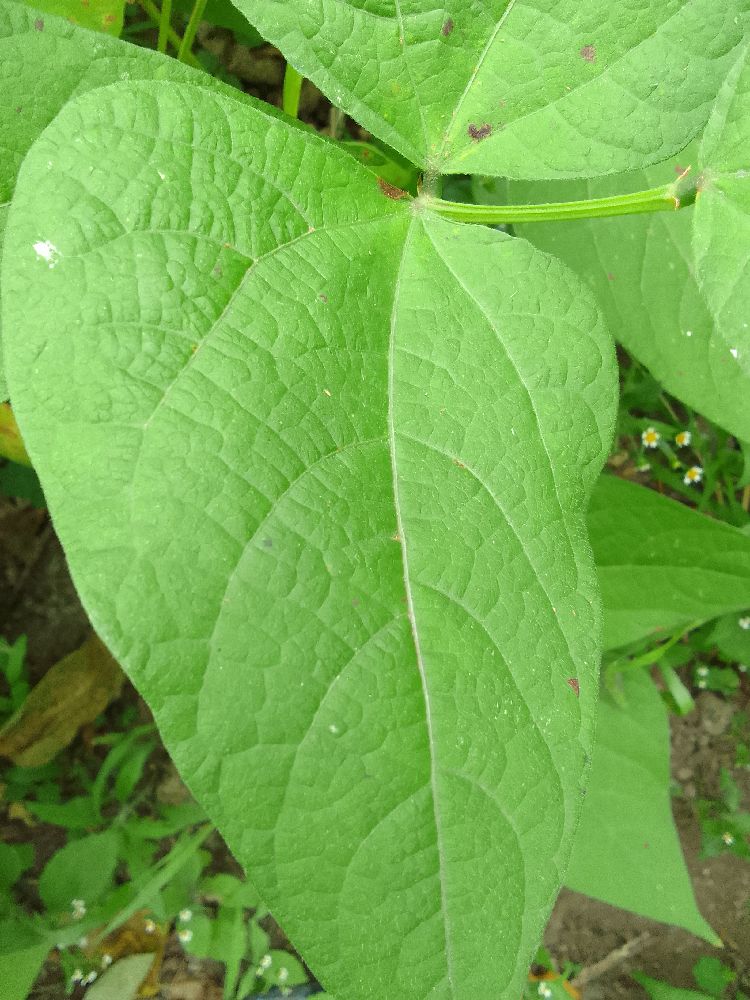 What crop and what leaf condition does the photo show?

common bean, healthy
